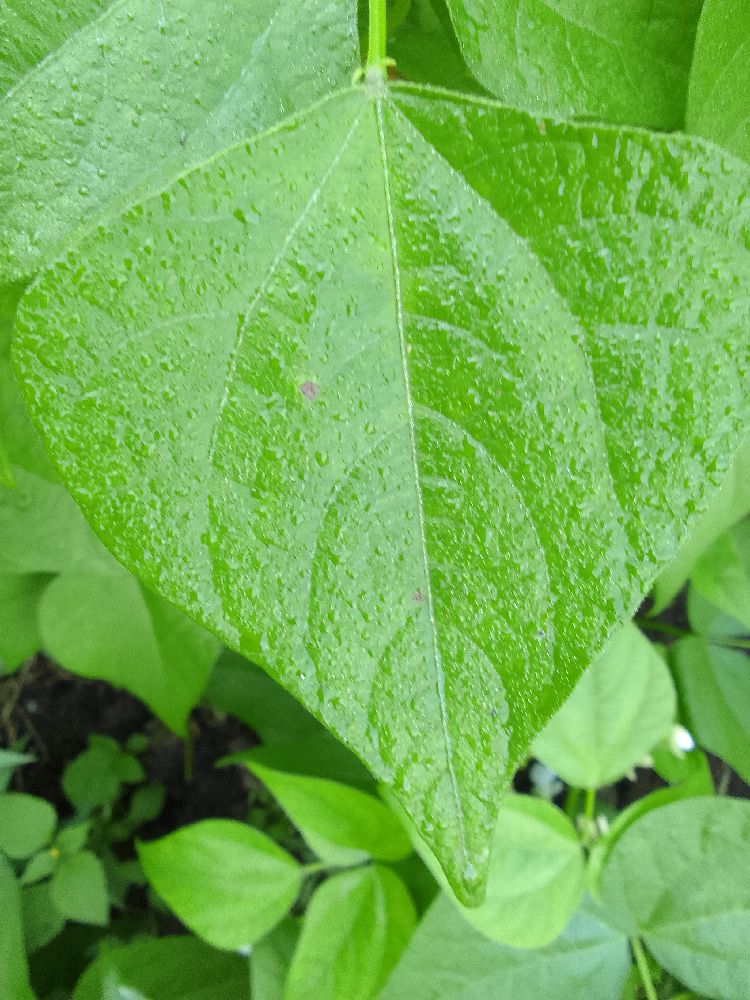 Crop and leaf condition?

common bean, healthy
